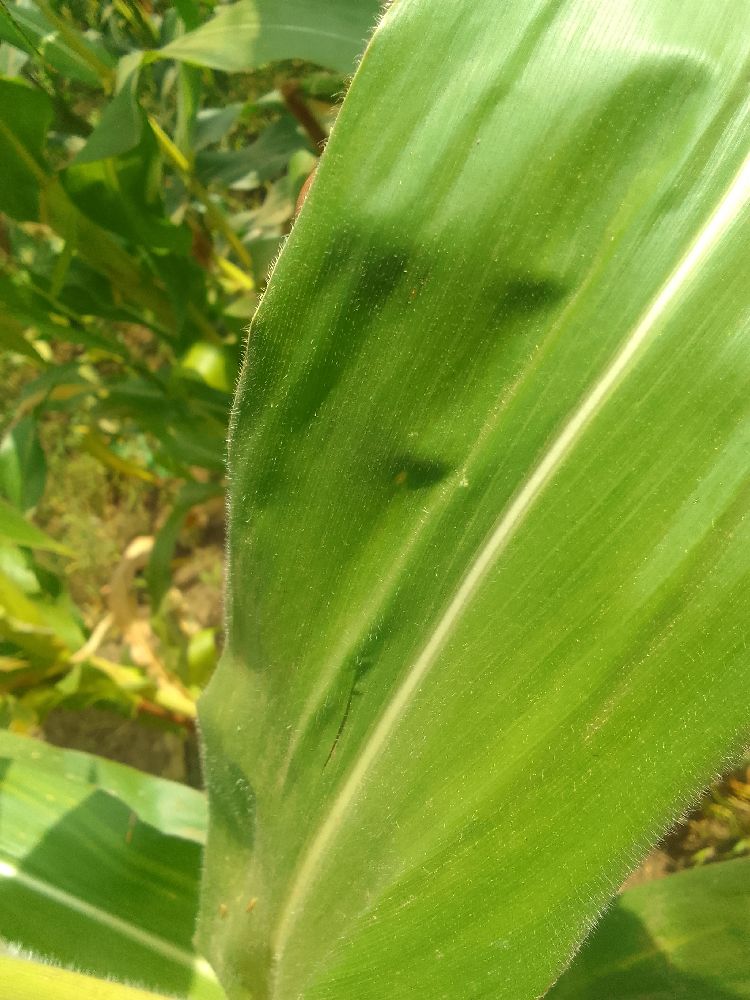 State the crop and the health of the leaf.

maize, healthy
